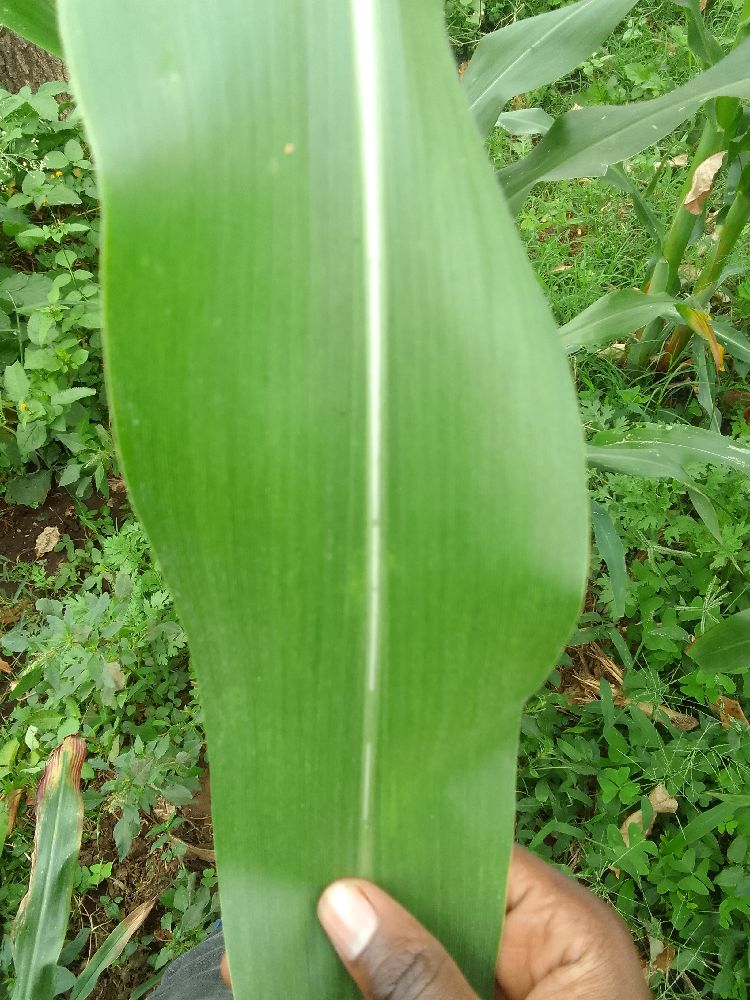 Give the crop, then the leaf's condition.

maize, healthy
